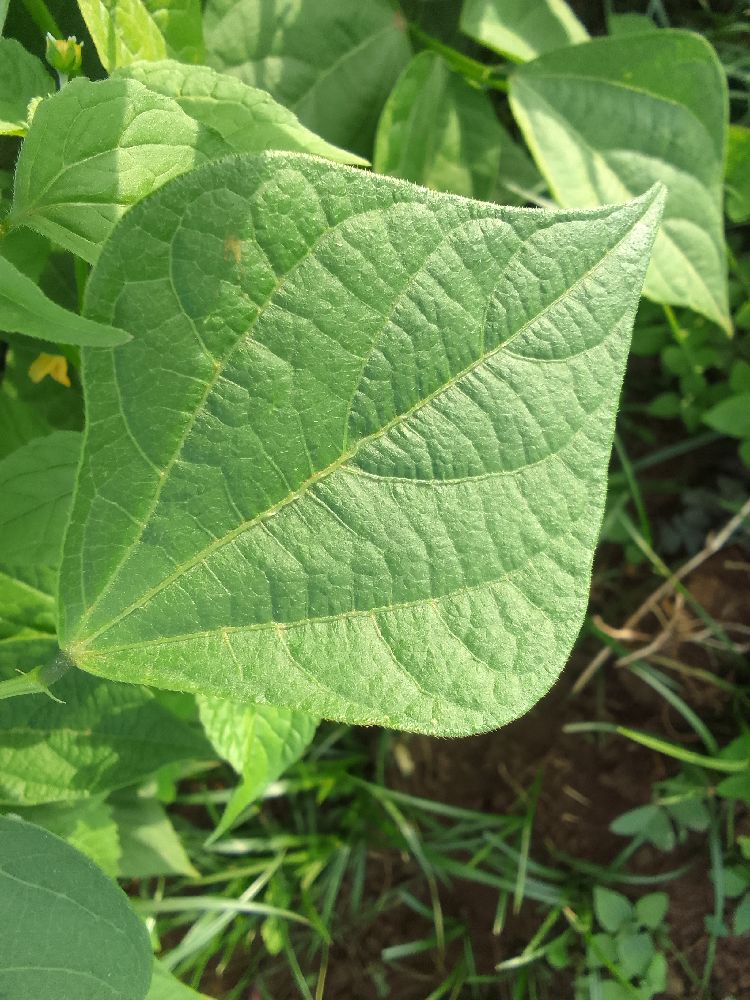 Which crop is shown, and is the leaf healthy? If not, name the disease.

common bean, healthy
